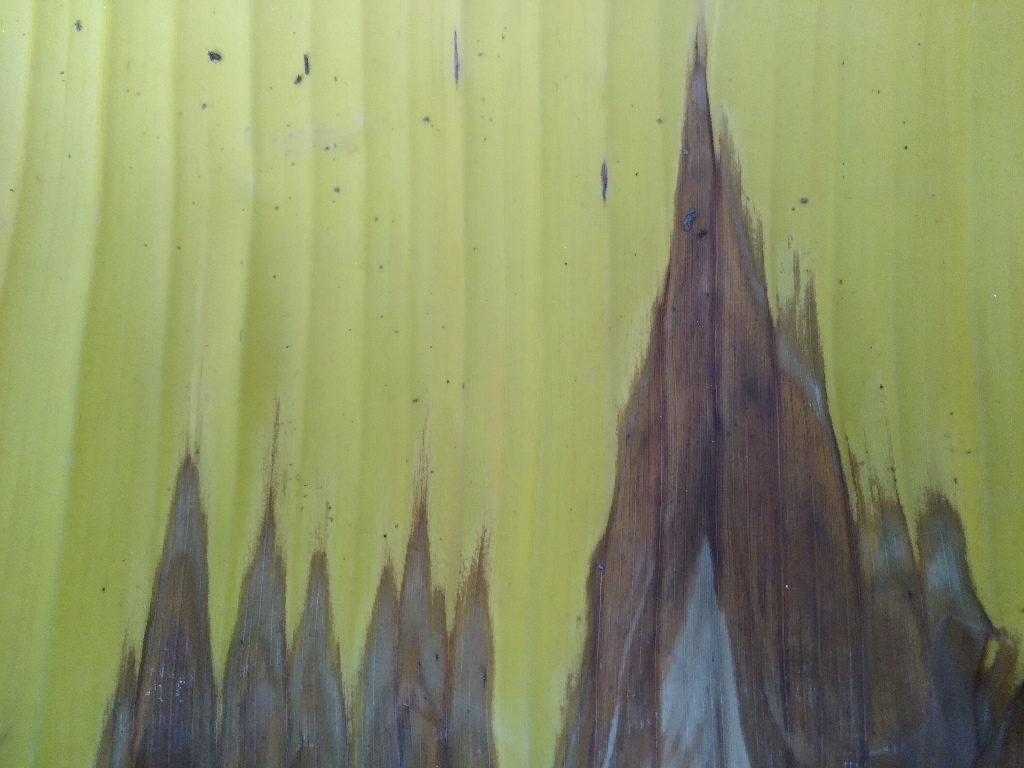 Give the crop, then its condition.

banana, fusarium wilt race 1
